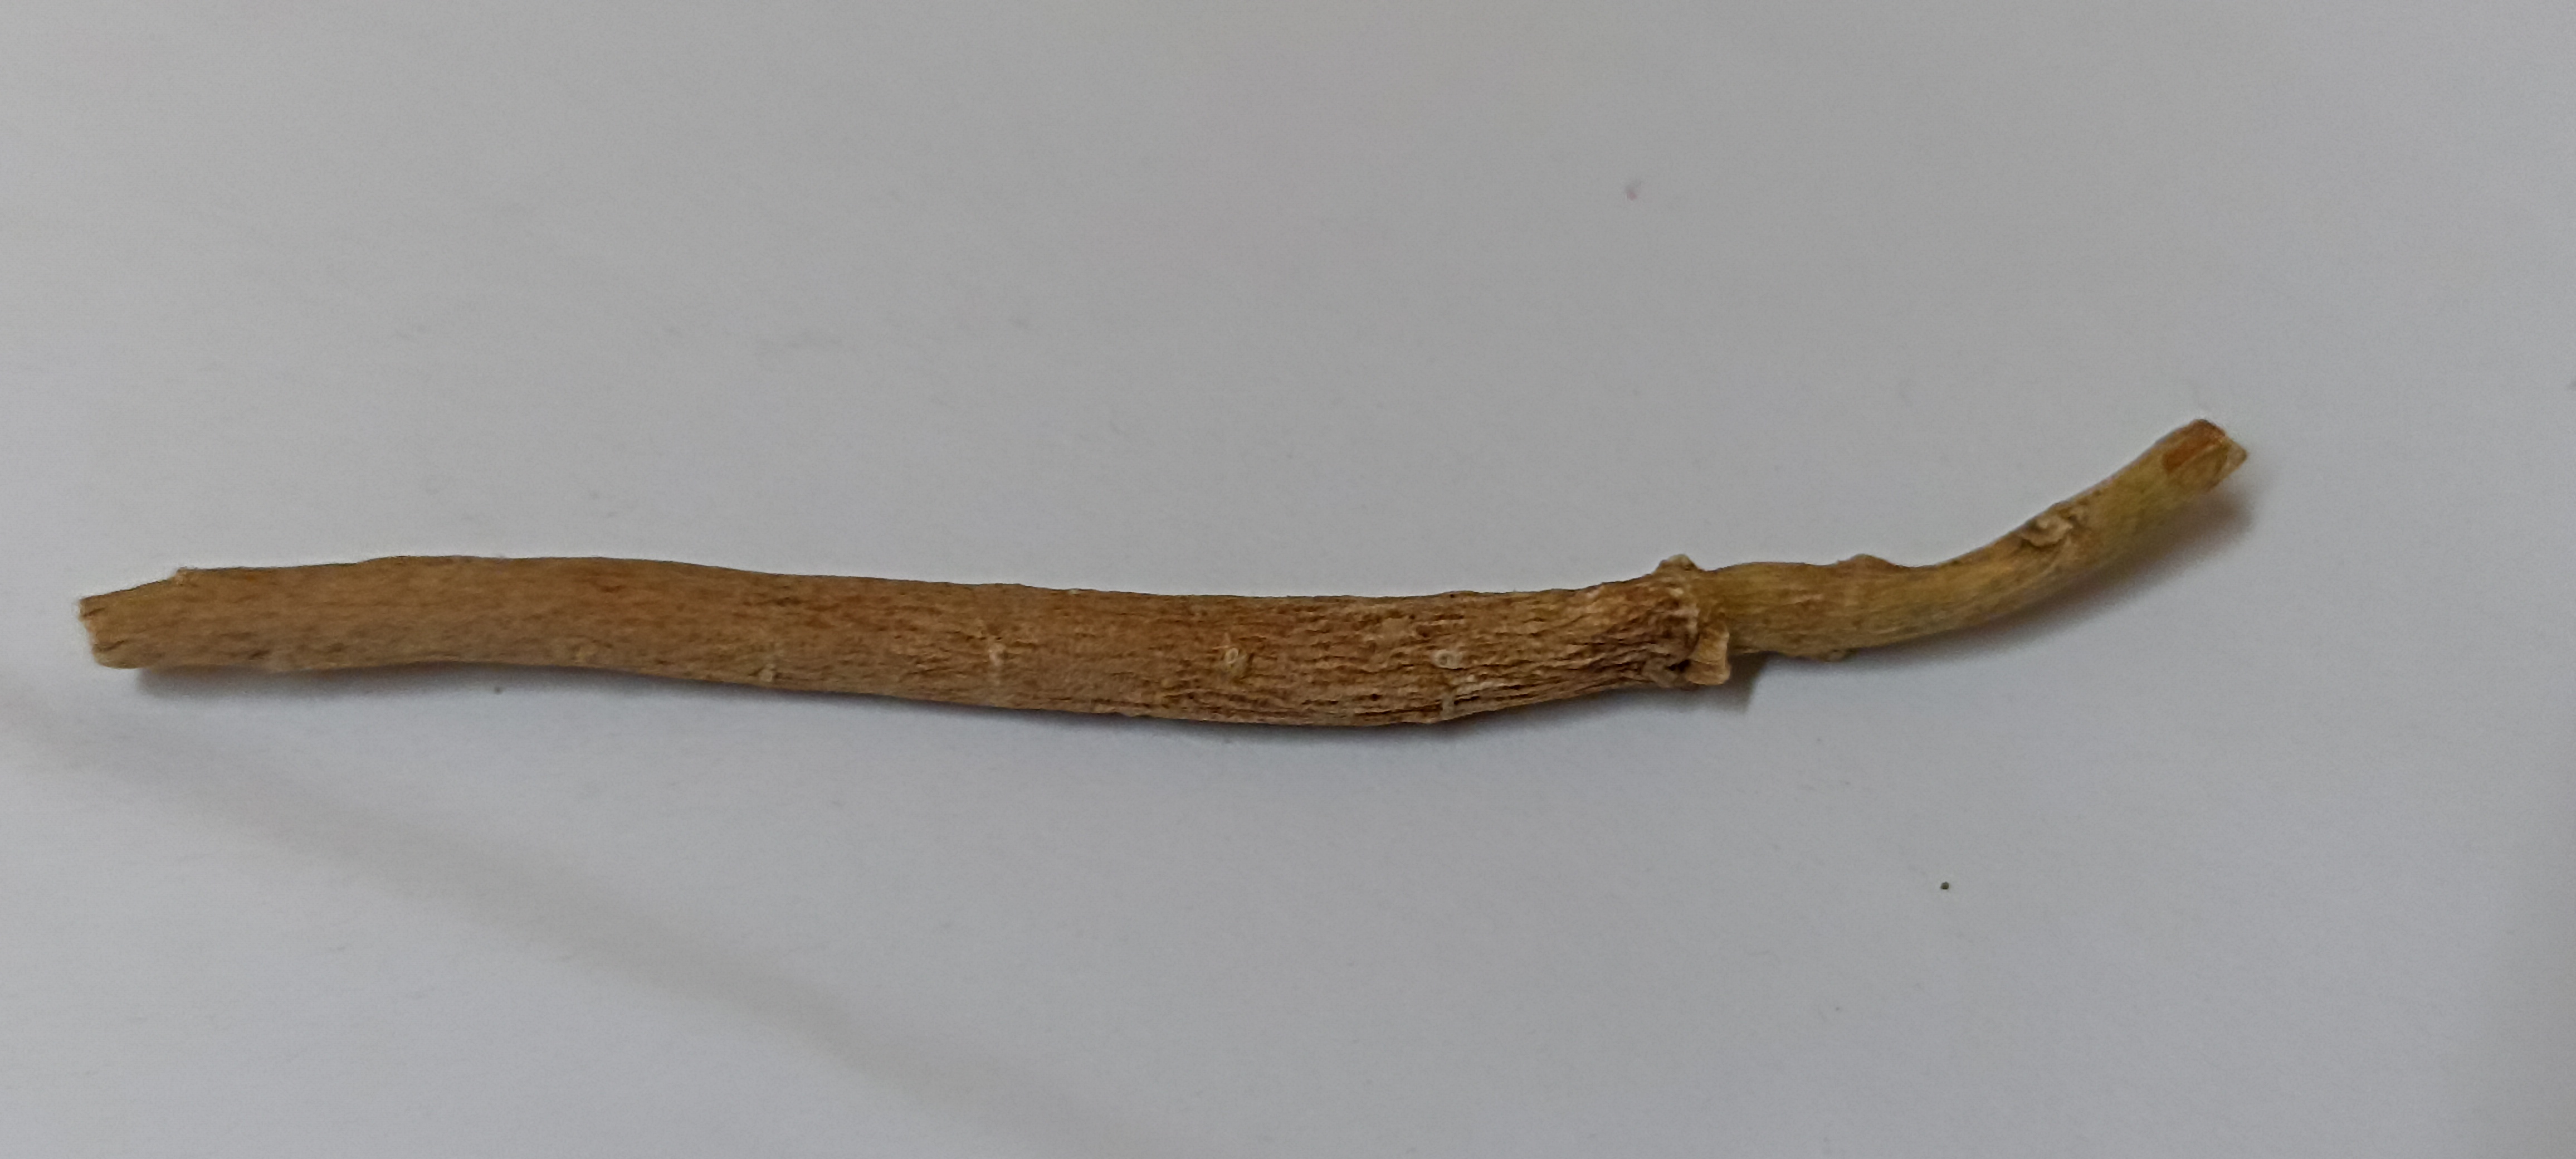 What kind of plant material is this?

ashwagandha
